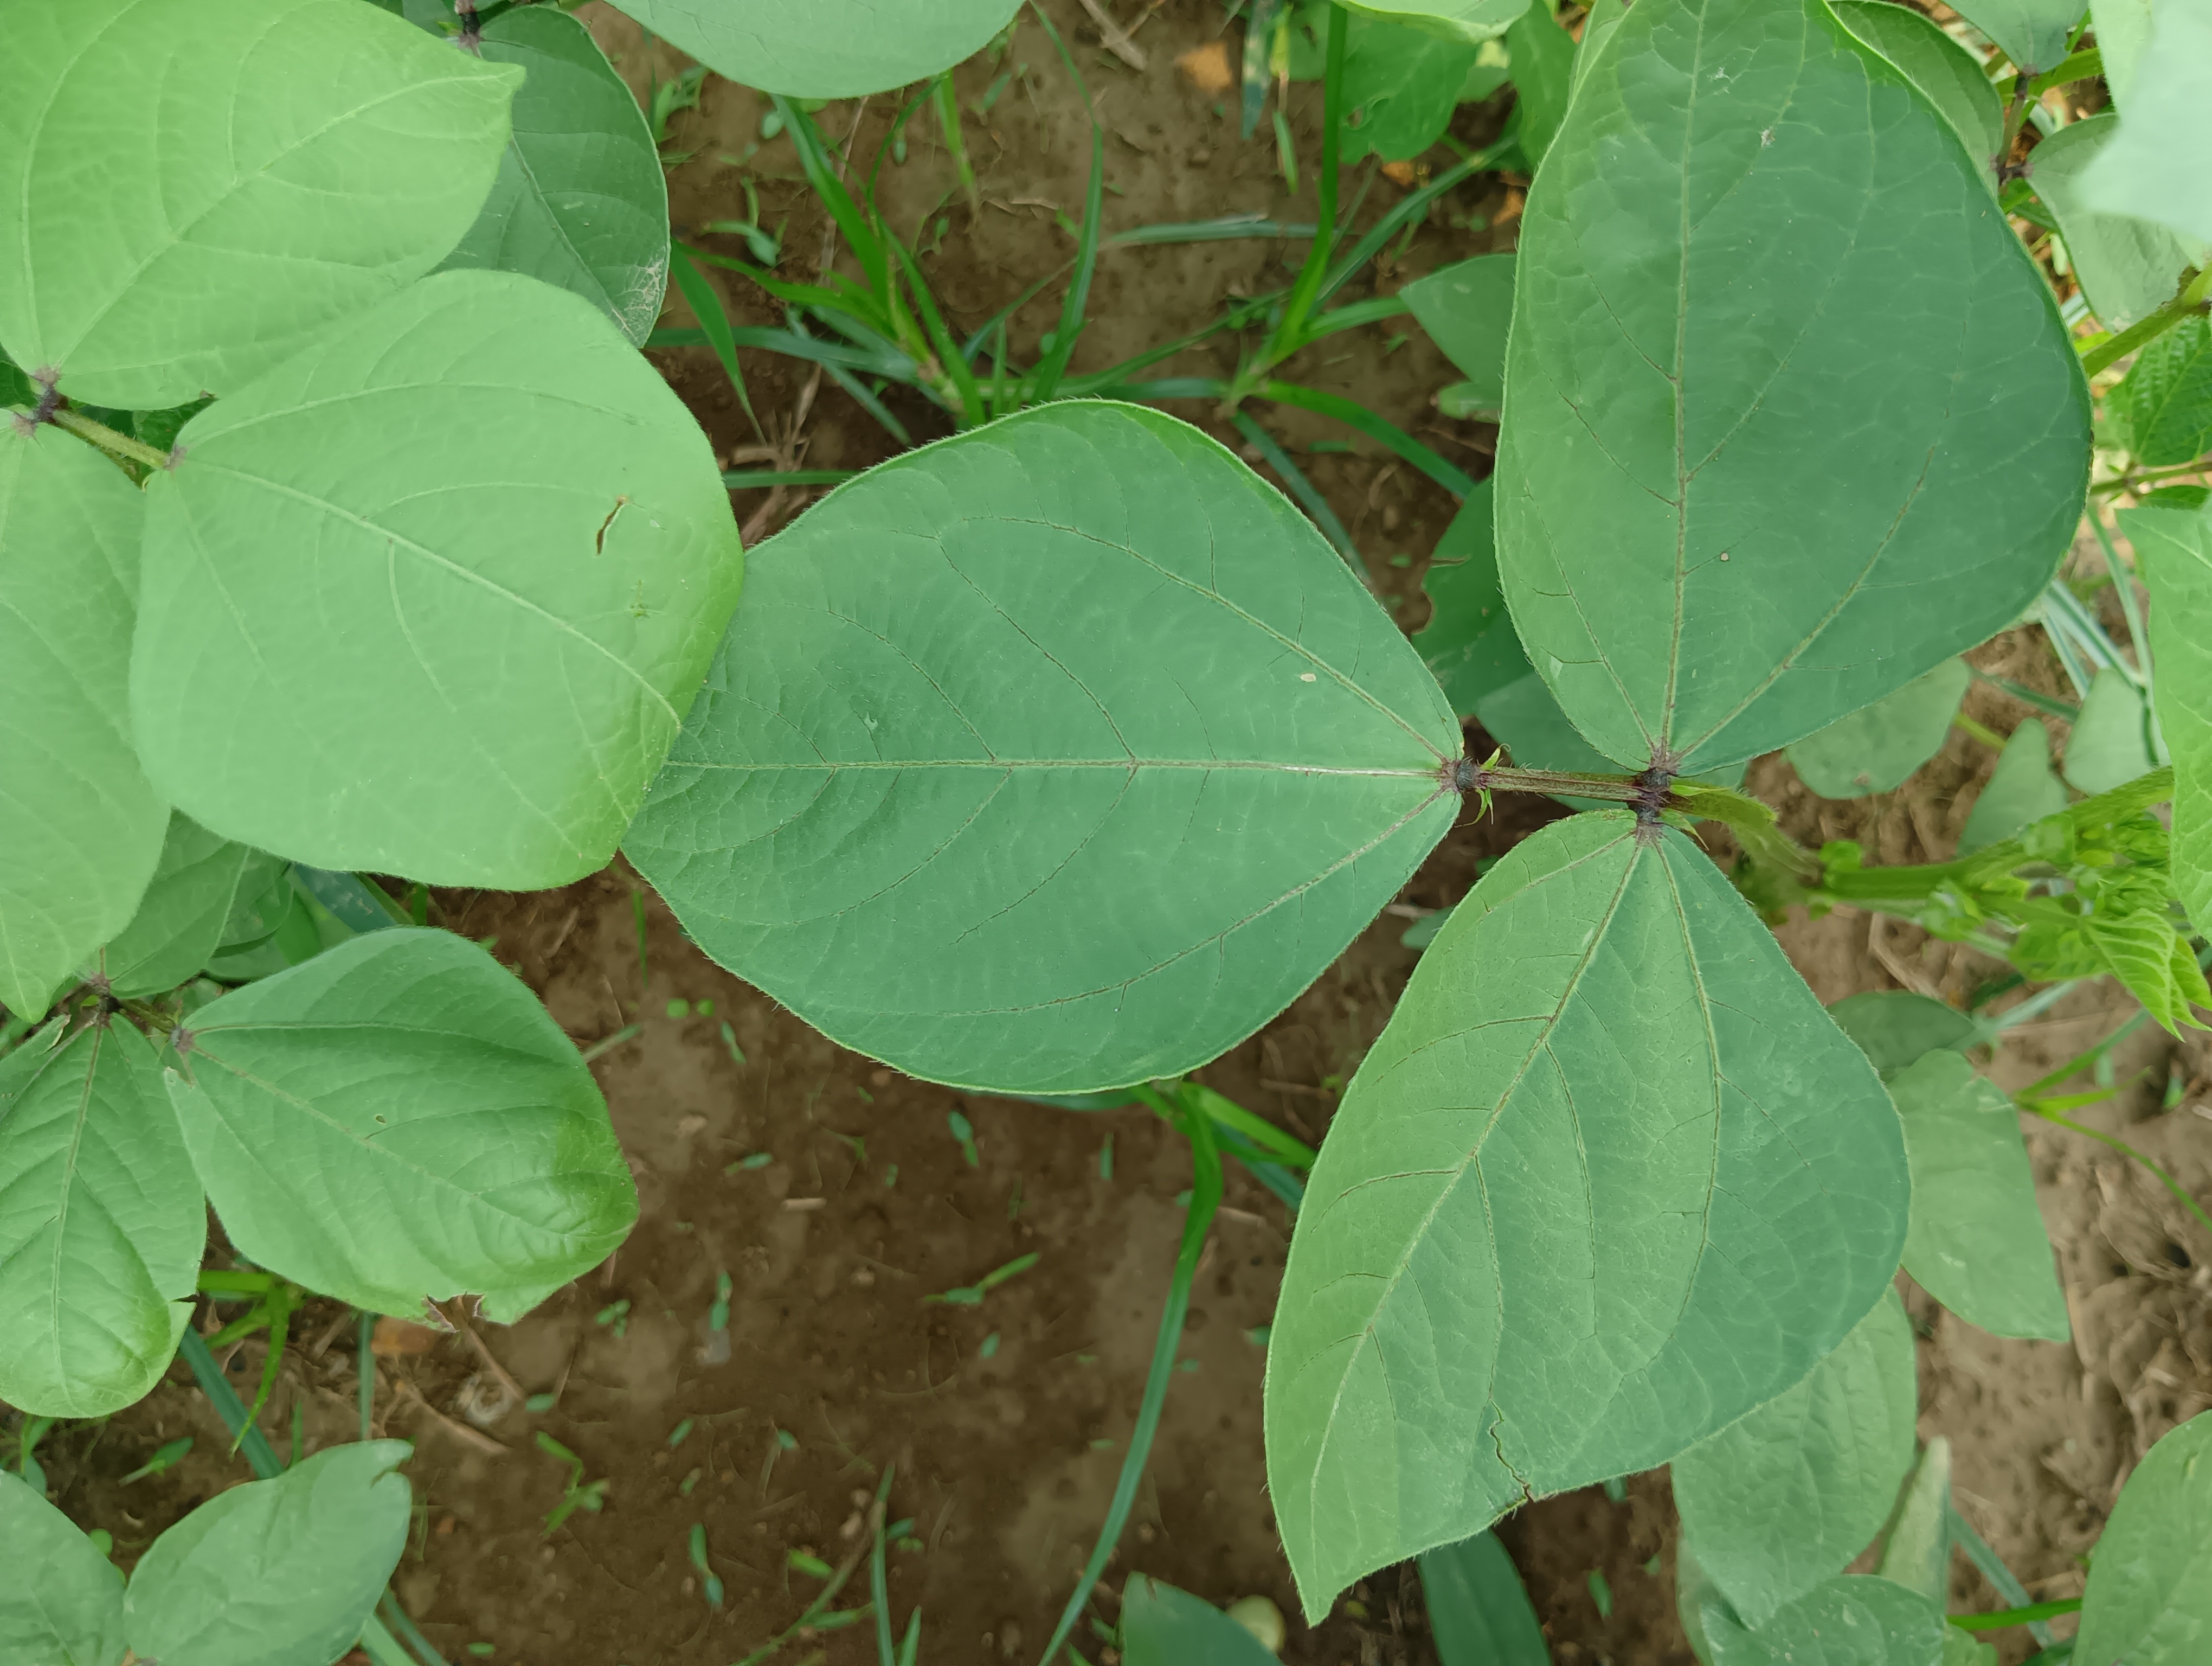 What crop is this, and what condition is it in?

mungbean, healthy
